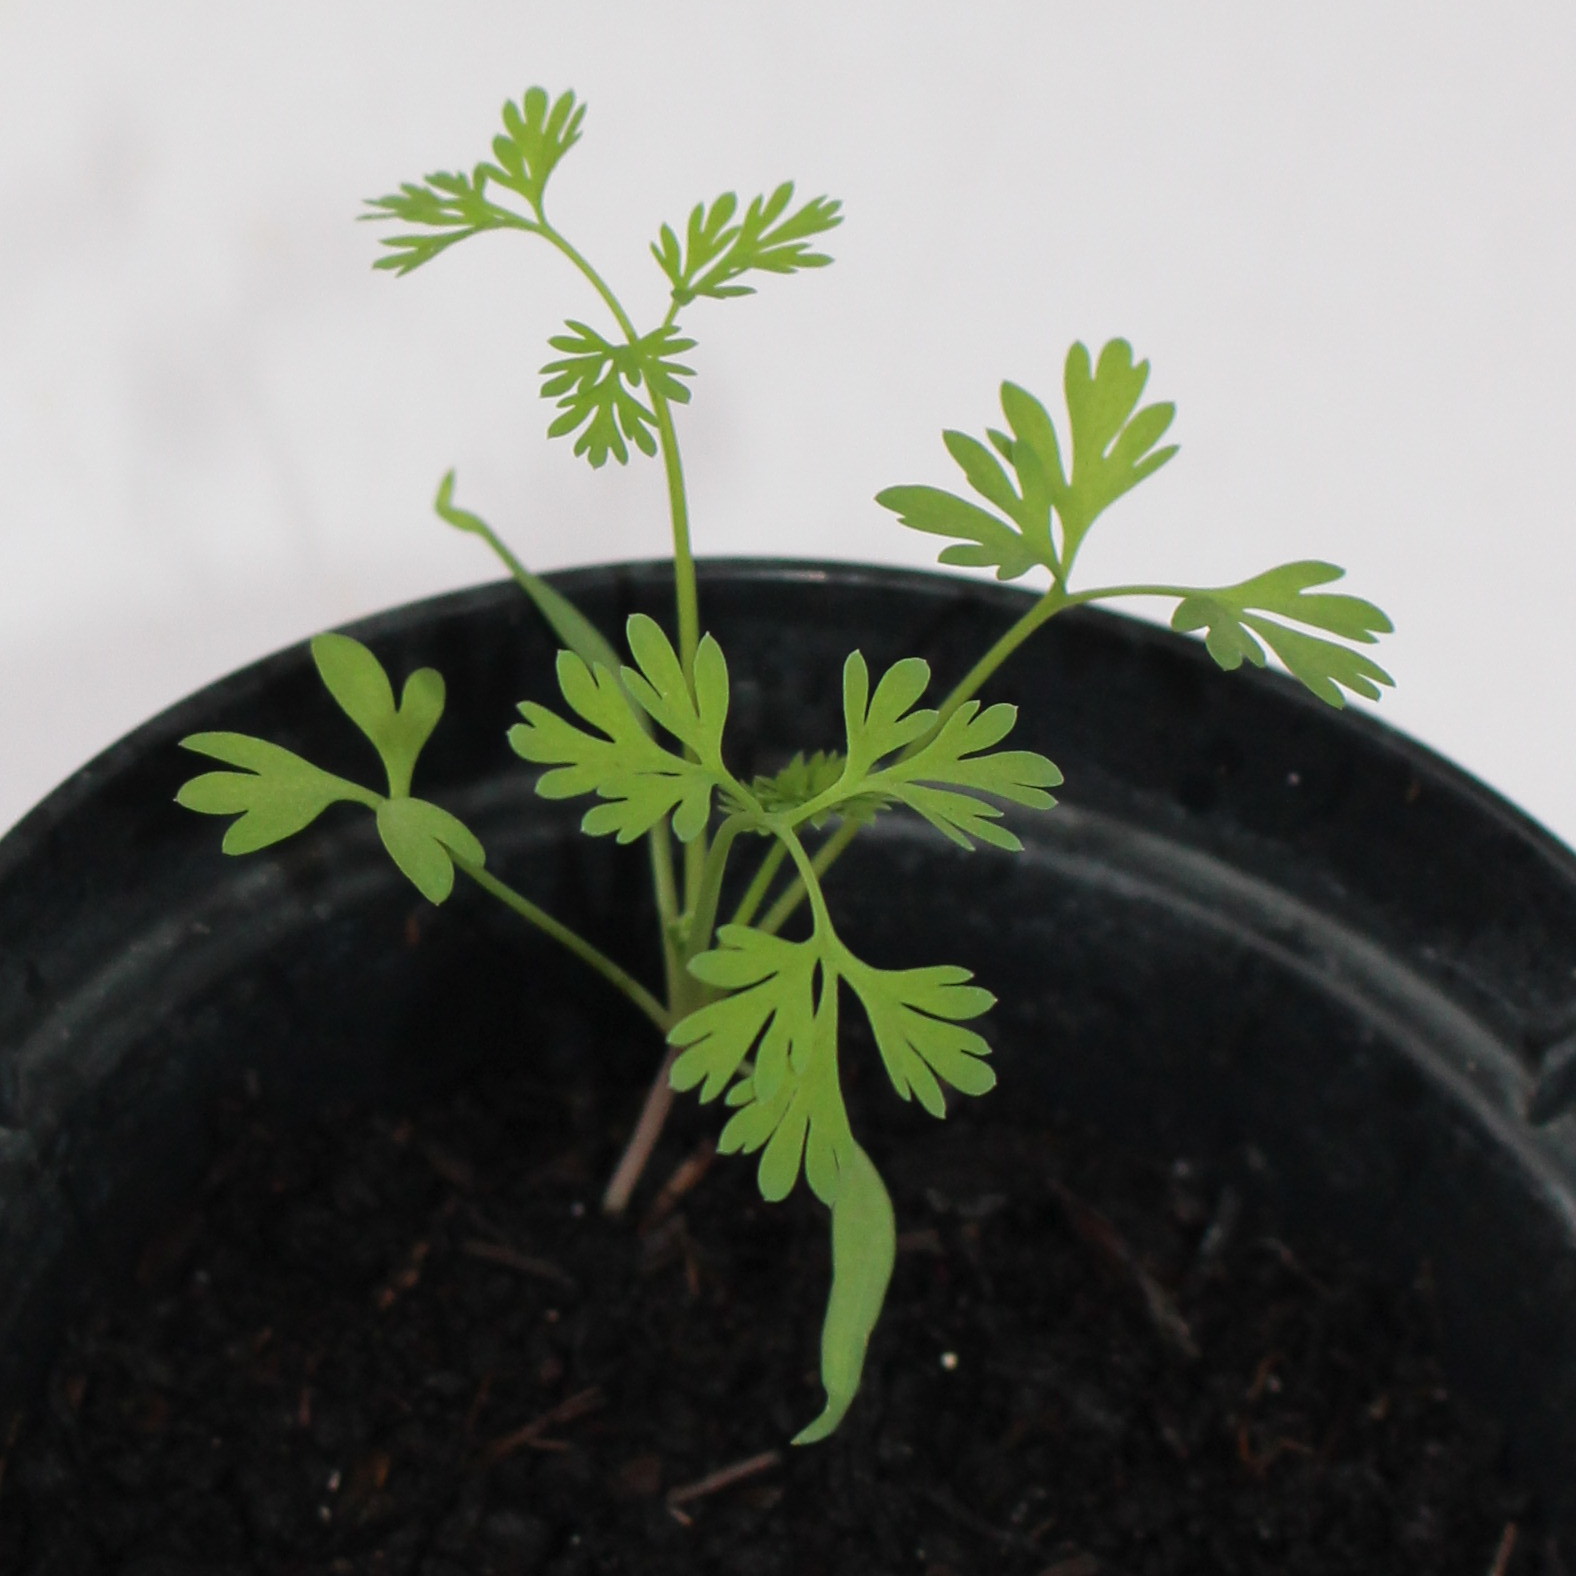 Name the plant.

Fumaria officinalis
